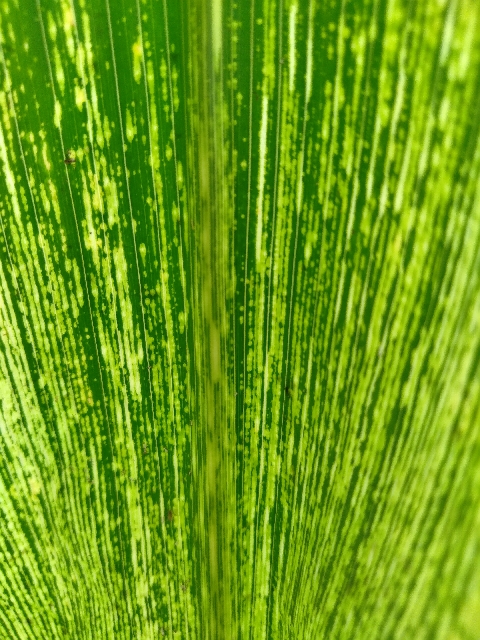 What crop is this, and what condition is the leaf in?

maize, maize streak virus
